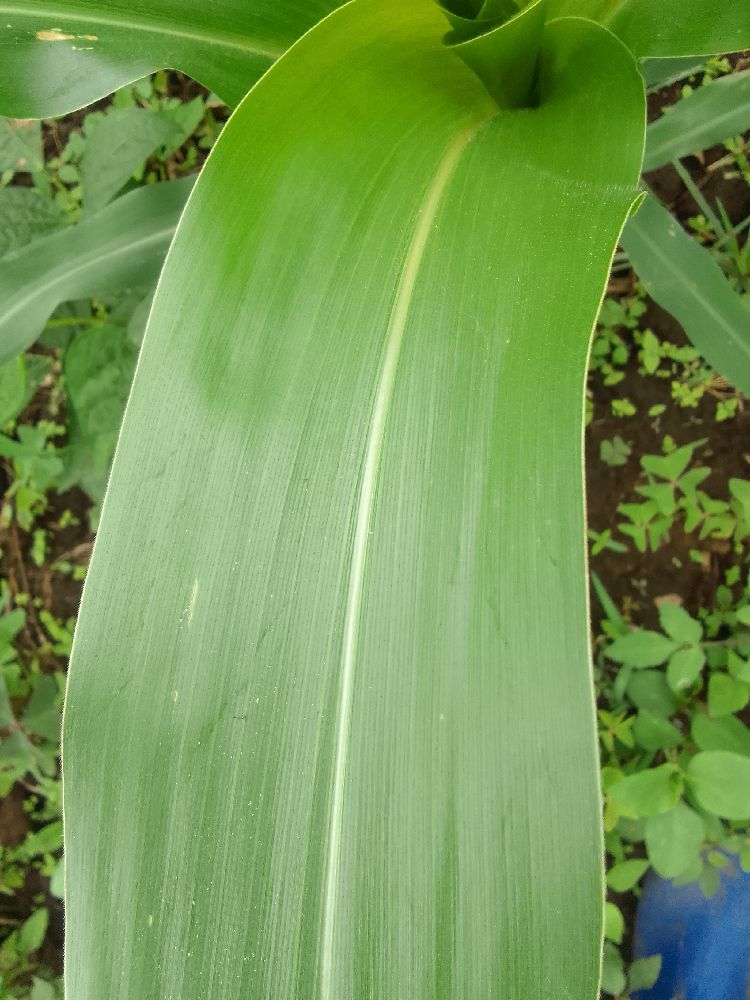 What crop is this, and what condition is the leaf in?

maize, healthy
